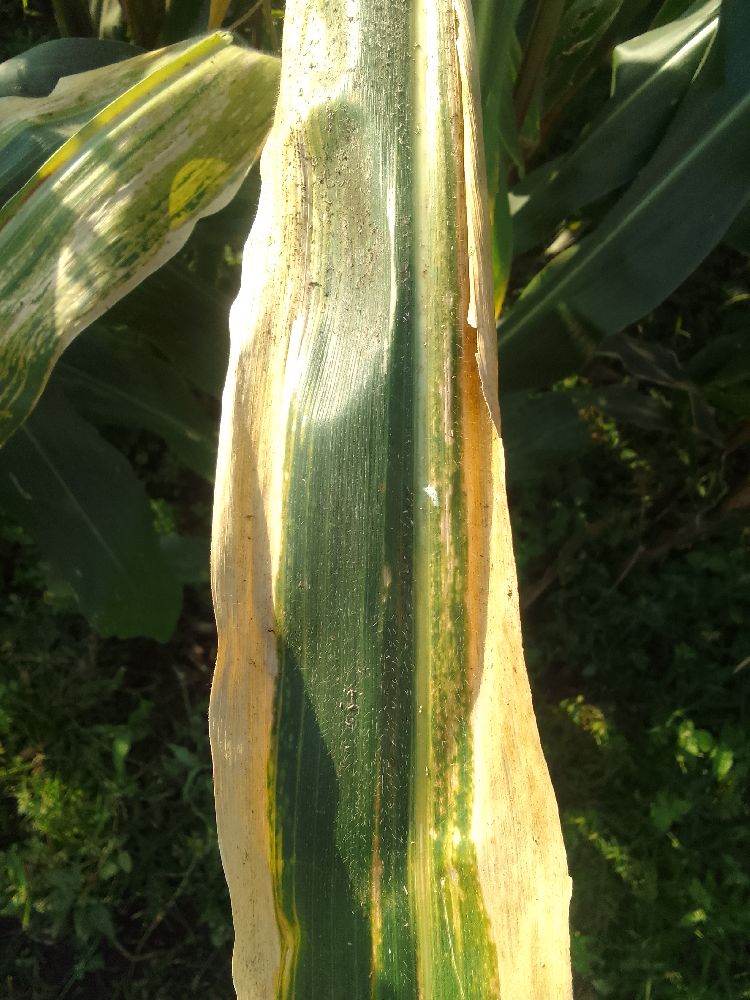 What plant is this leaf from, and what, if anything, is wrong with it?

maize, maize lethal necrosis
